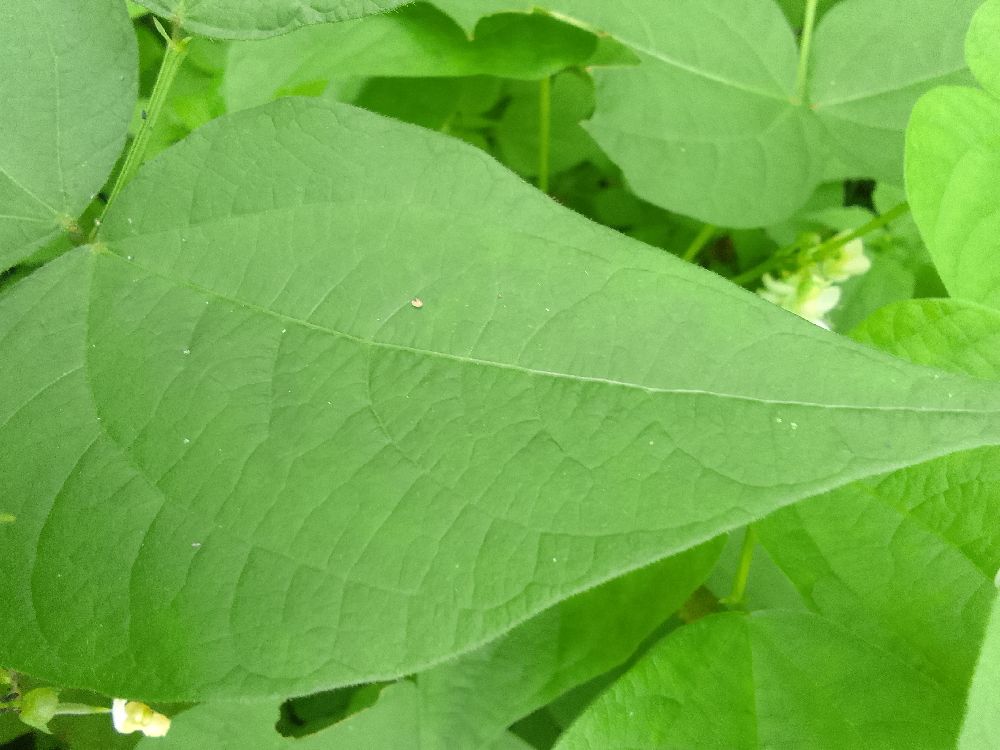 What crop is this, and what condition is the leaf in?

common bean, healthy
